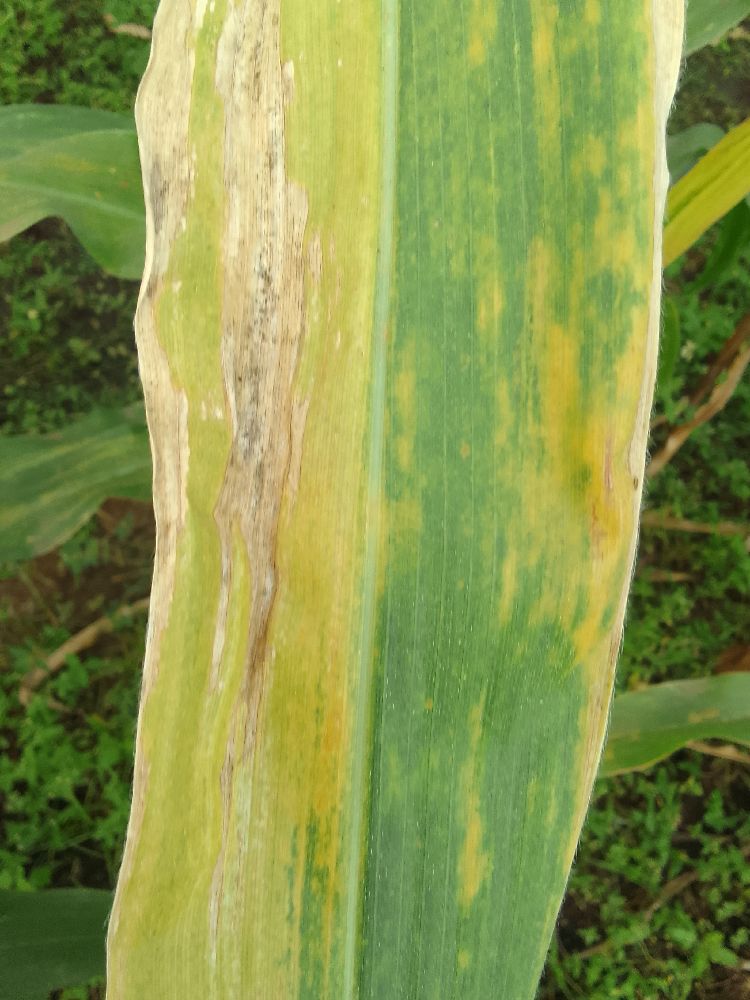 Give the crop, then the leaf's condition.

maize, maize lethal necrosis
